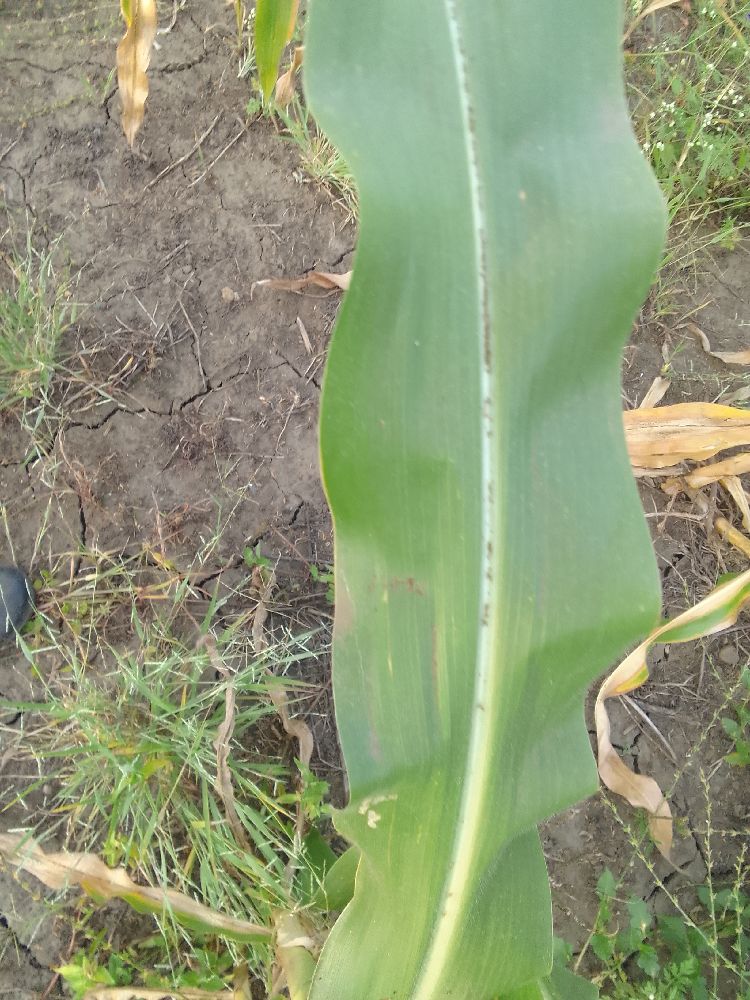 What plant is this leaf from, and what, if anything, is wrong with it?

maize, healthy
